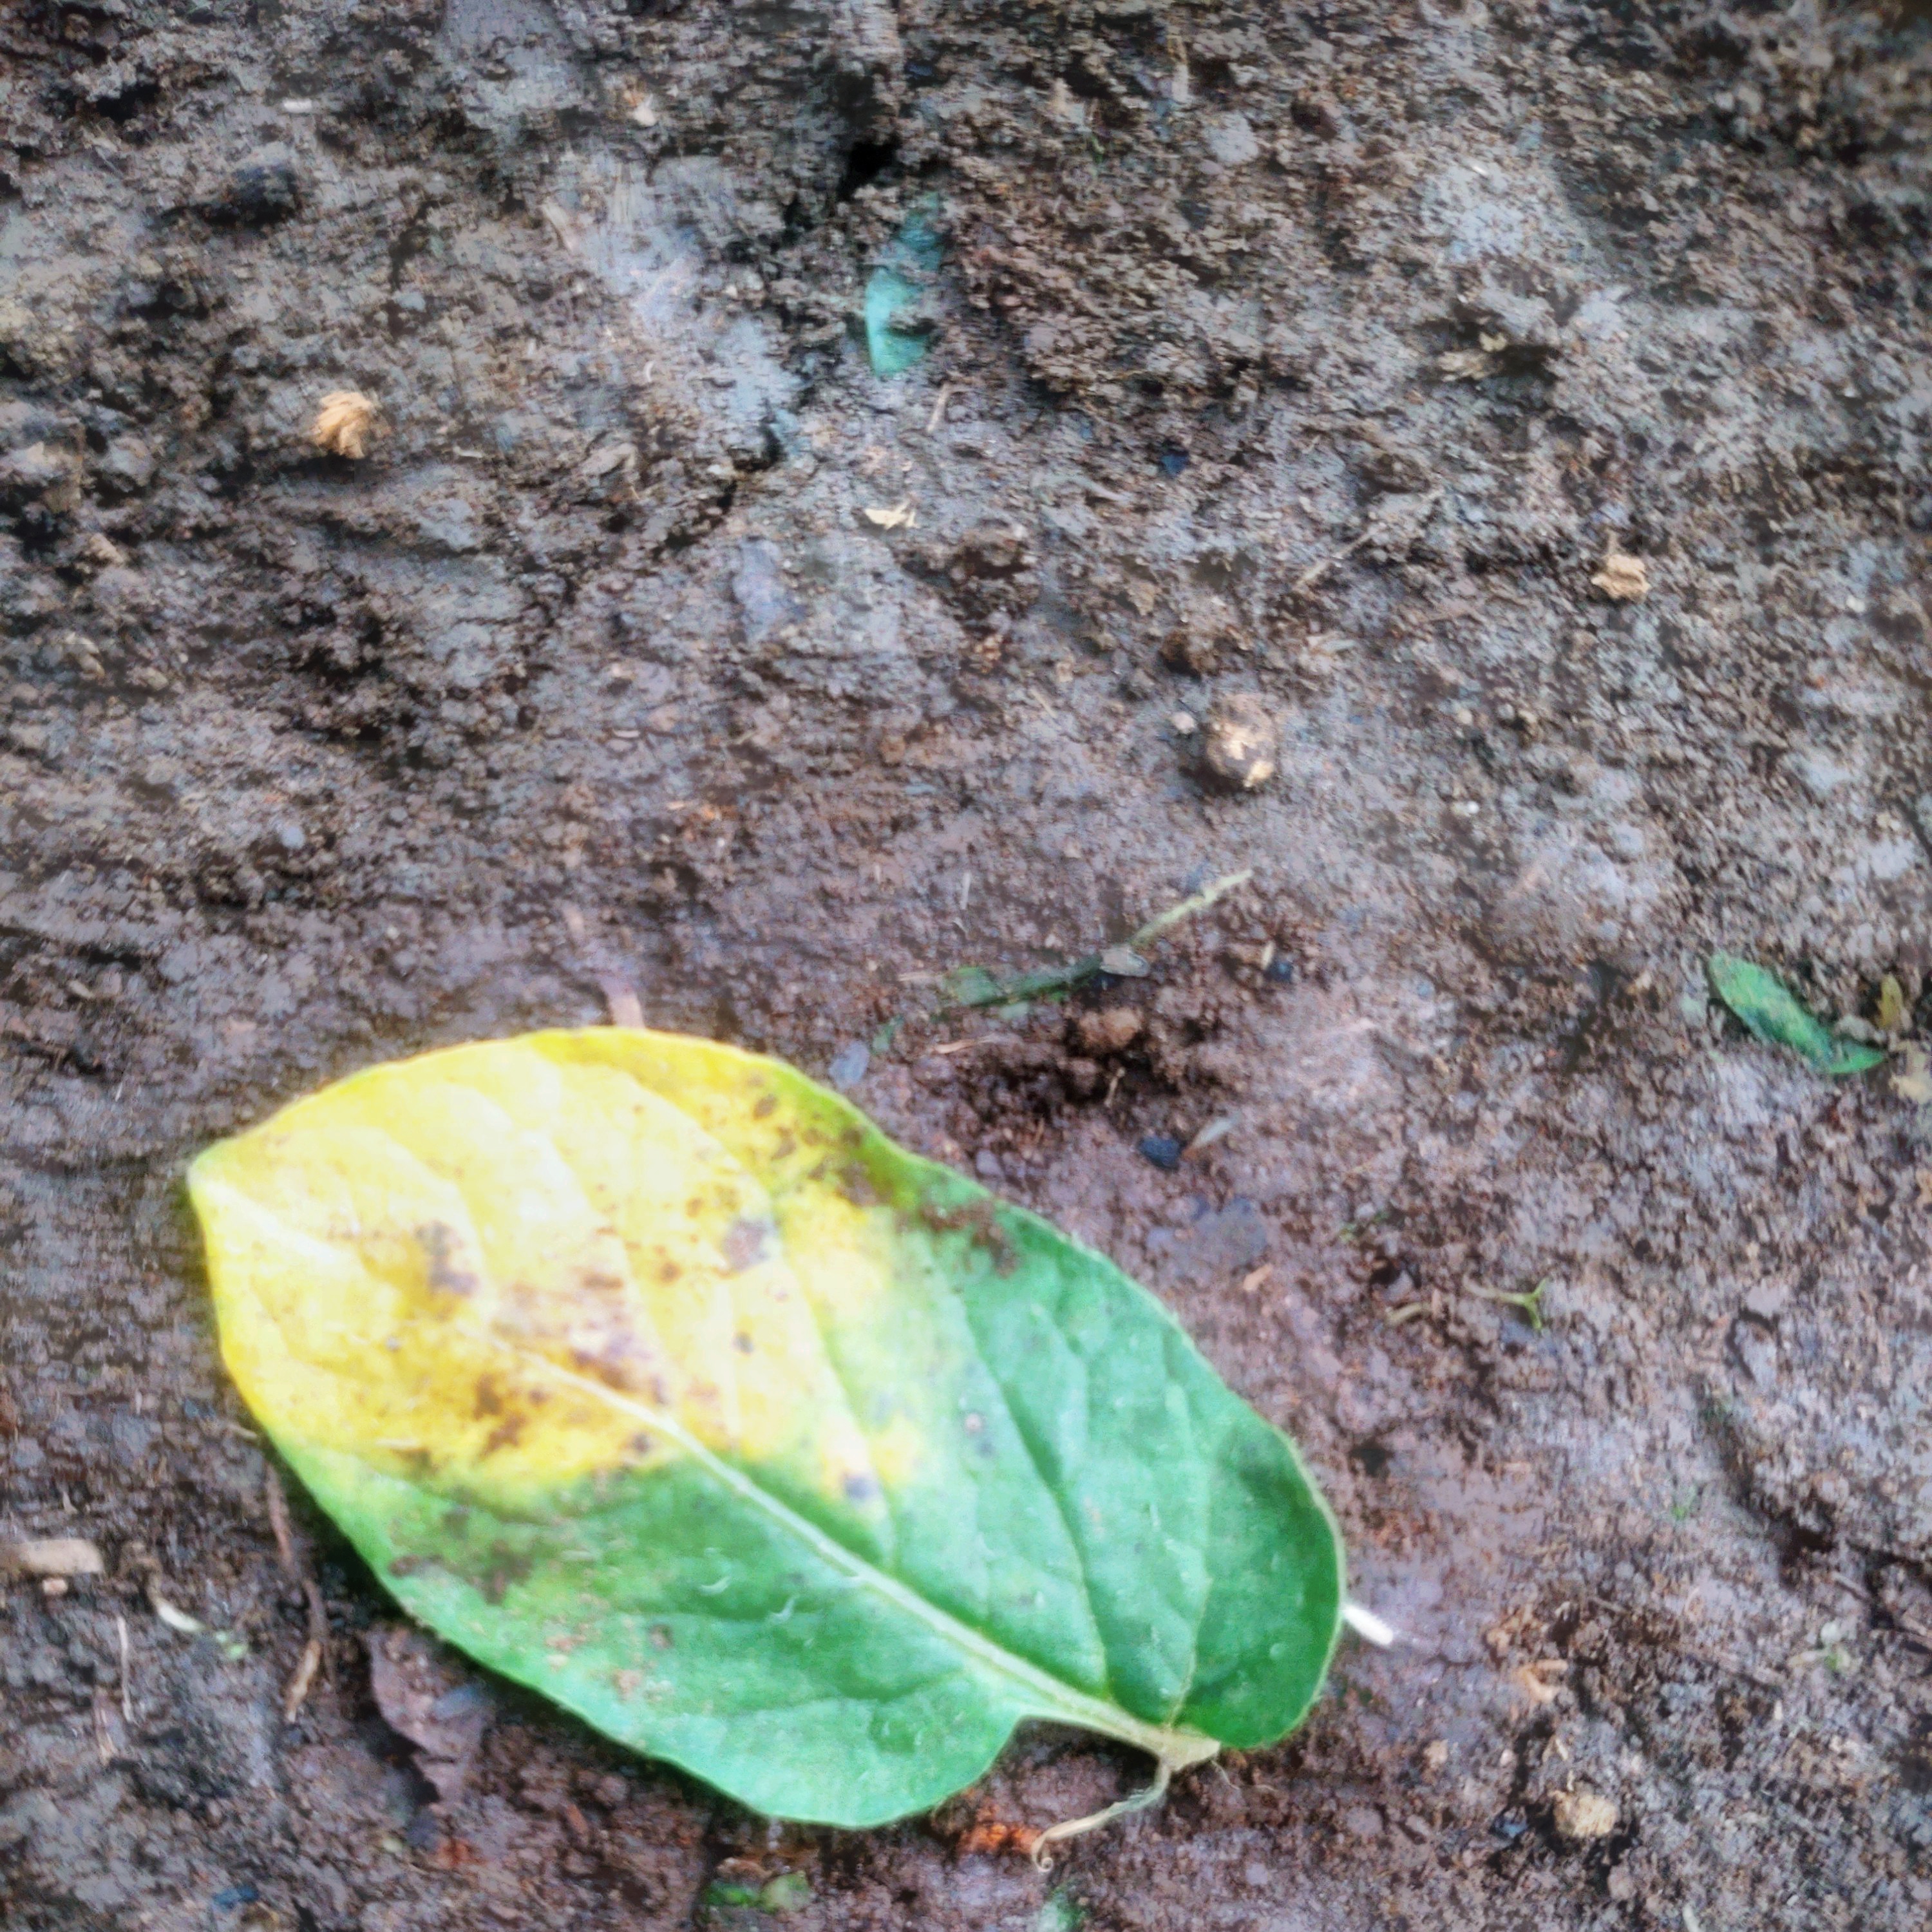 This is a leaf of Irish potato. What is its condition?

late blight
